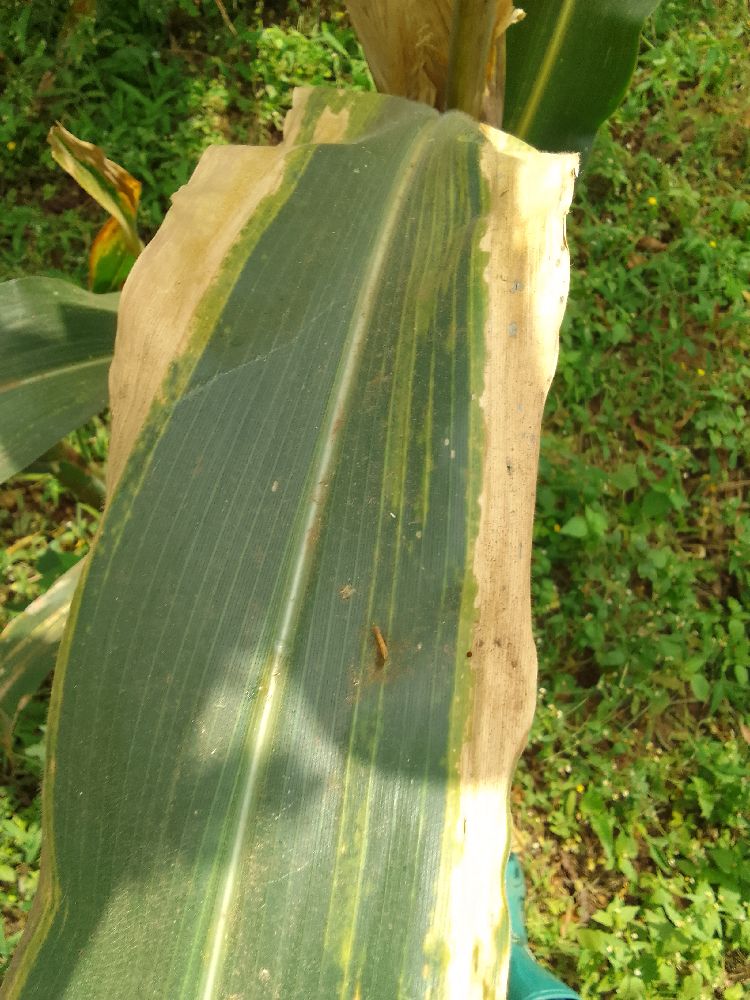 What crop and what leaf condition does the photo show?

maize, maize lethal necrosis
